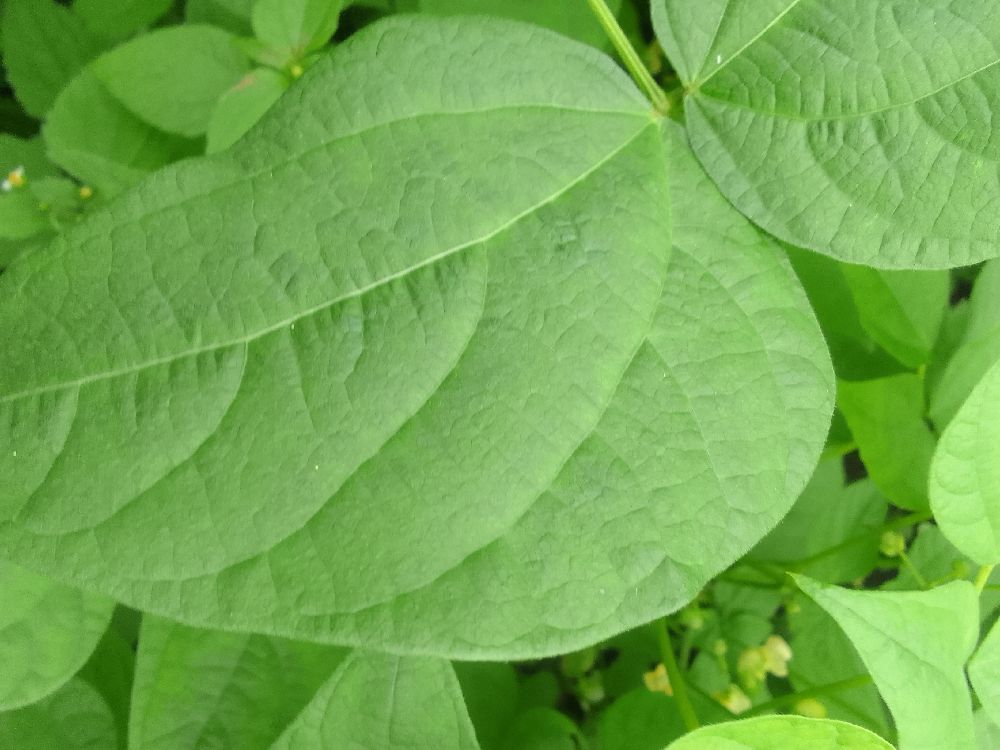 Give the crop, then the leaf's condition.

common bean, healthy
